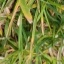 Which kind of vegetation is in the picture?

grass
